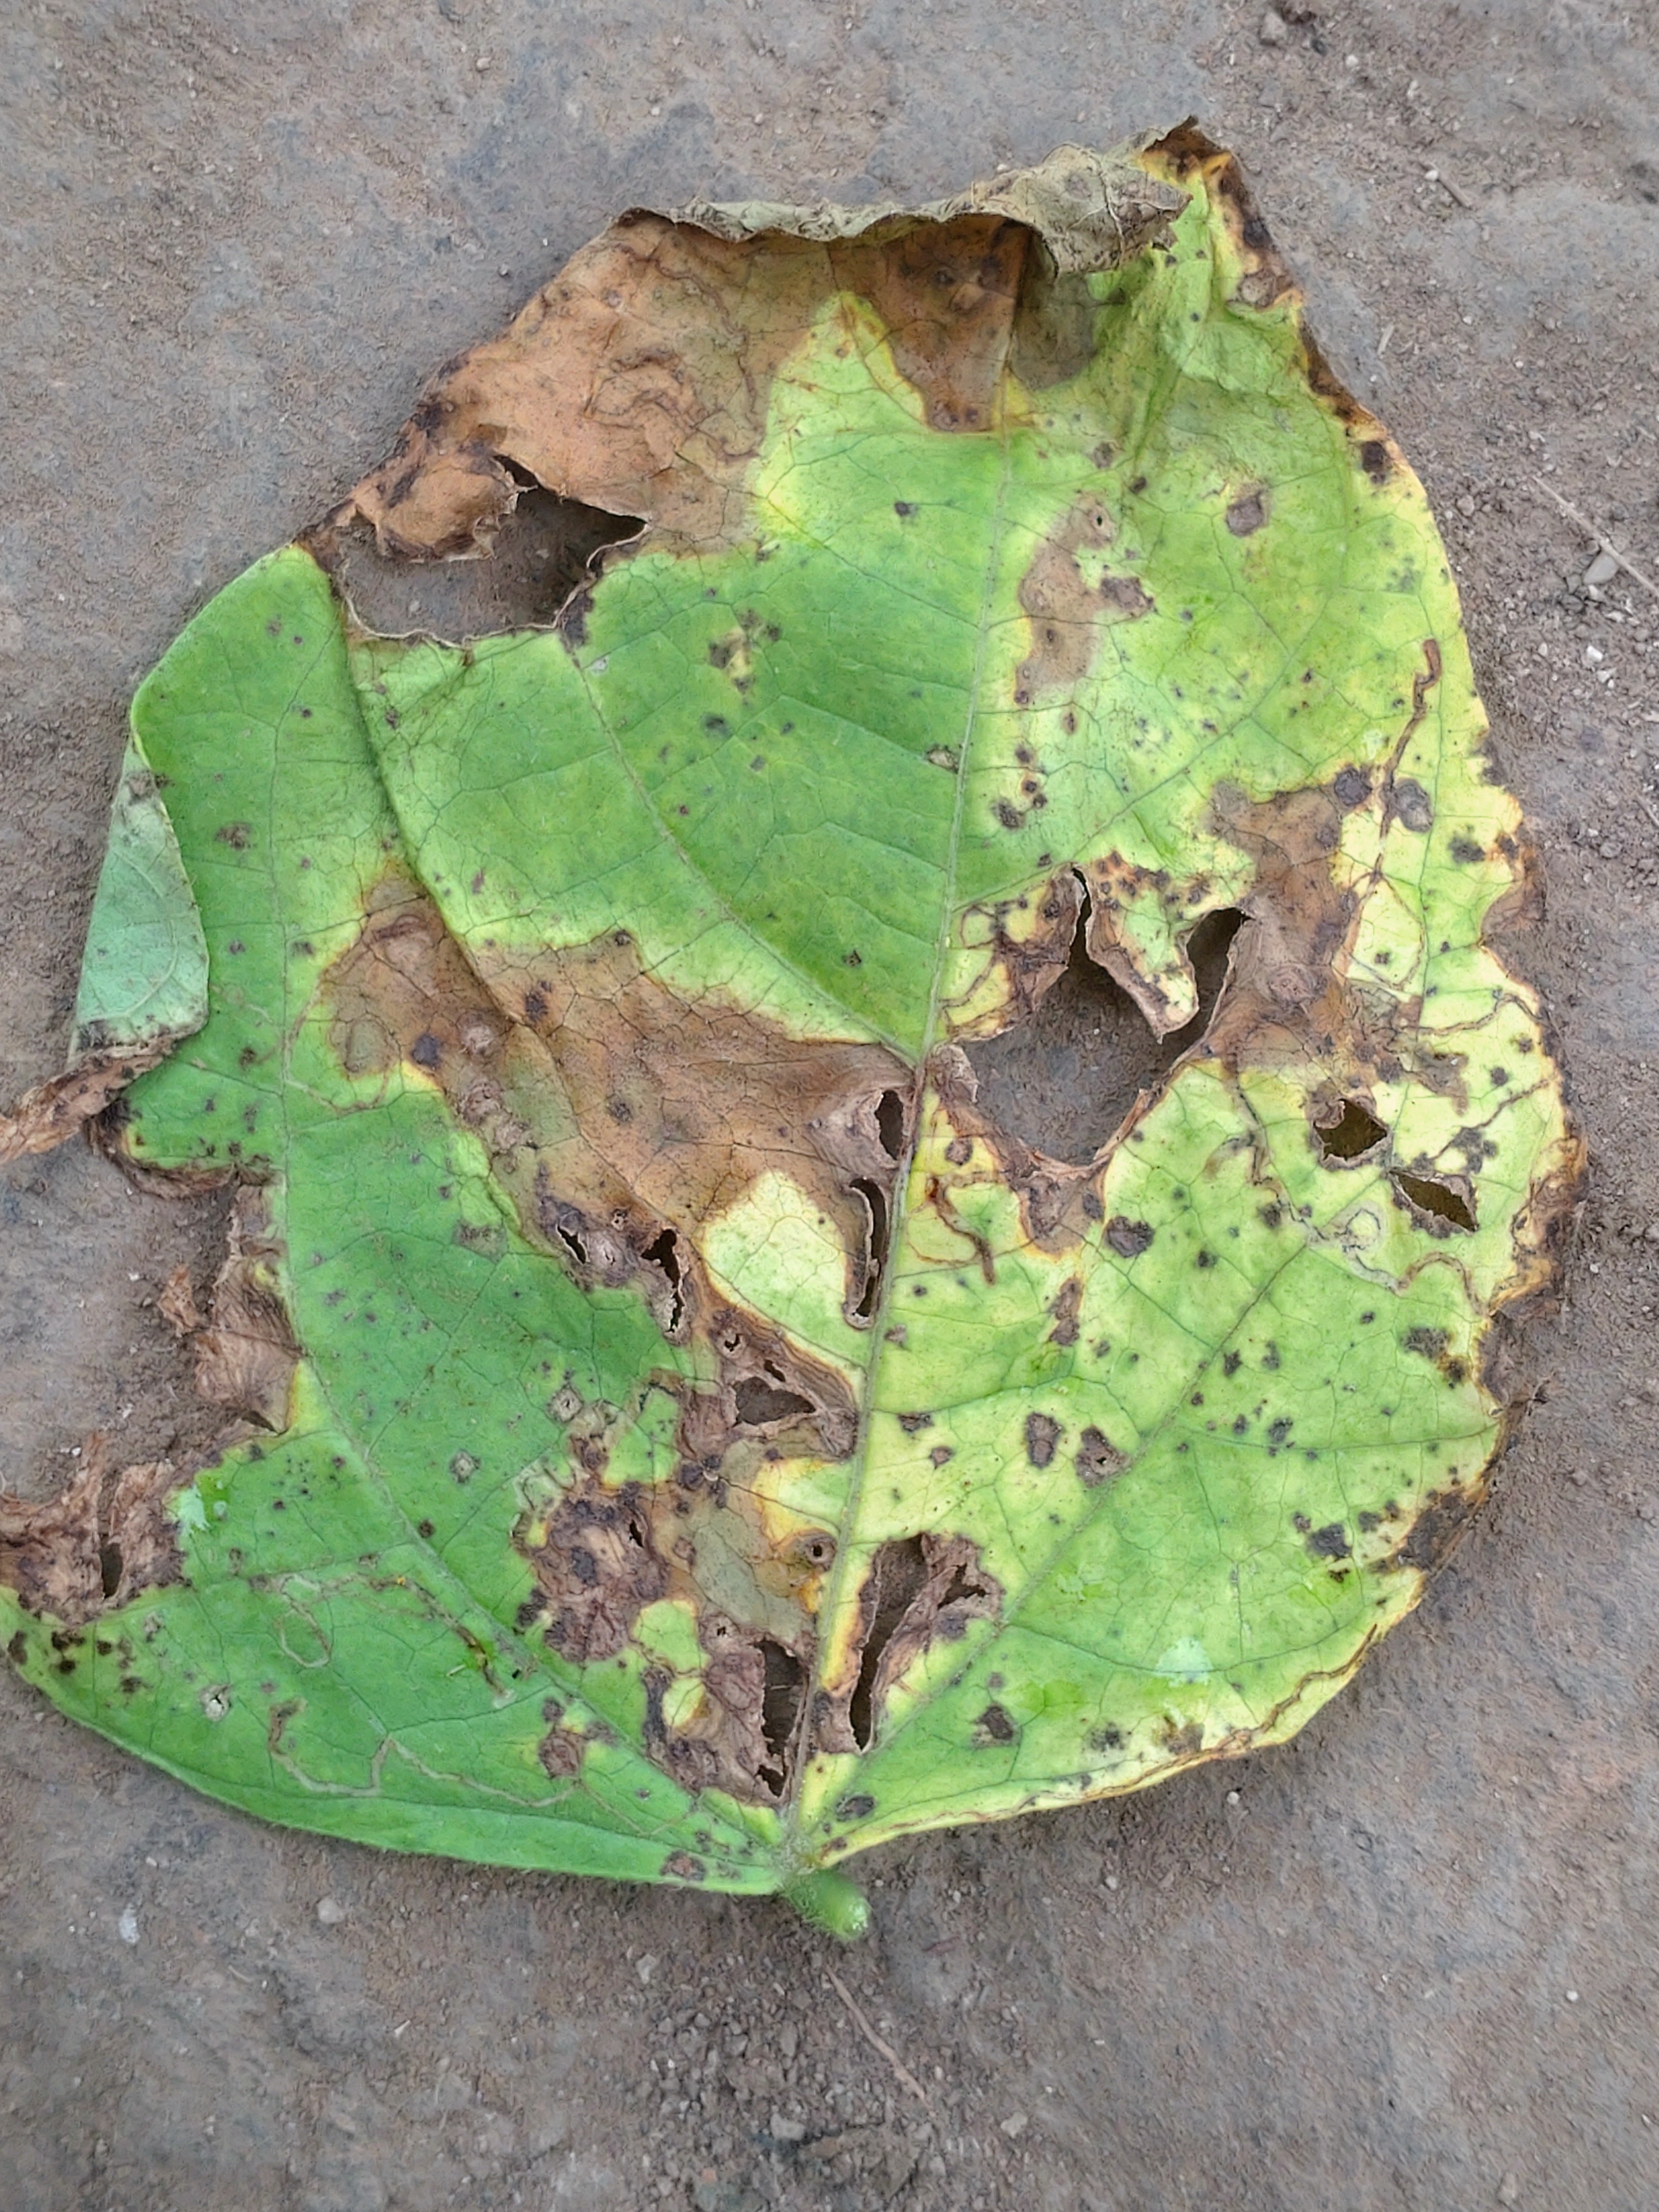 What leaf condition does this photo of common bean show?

anthracnose
